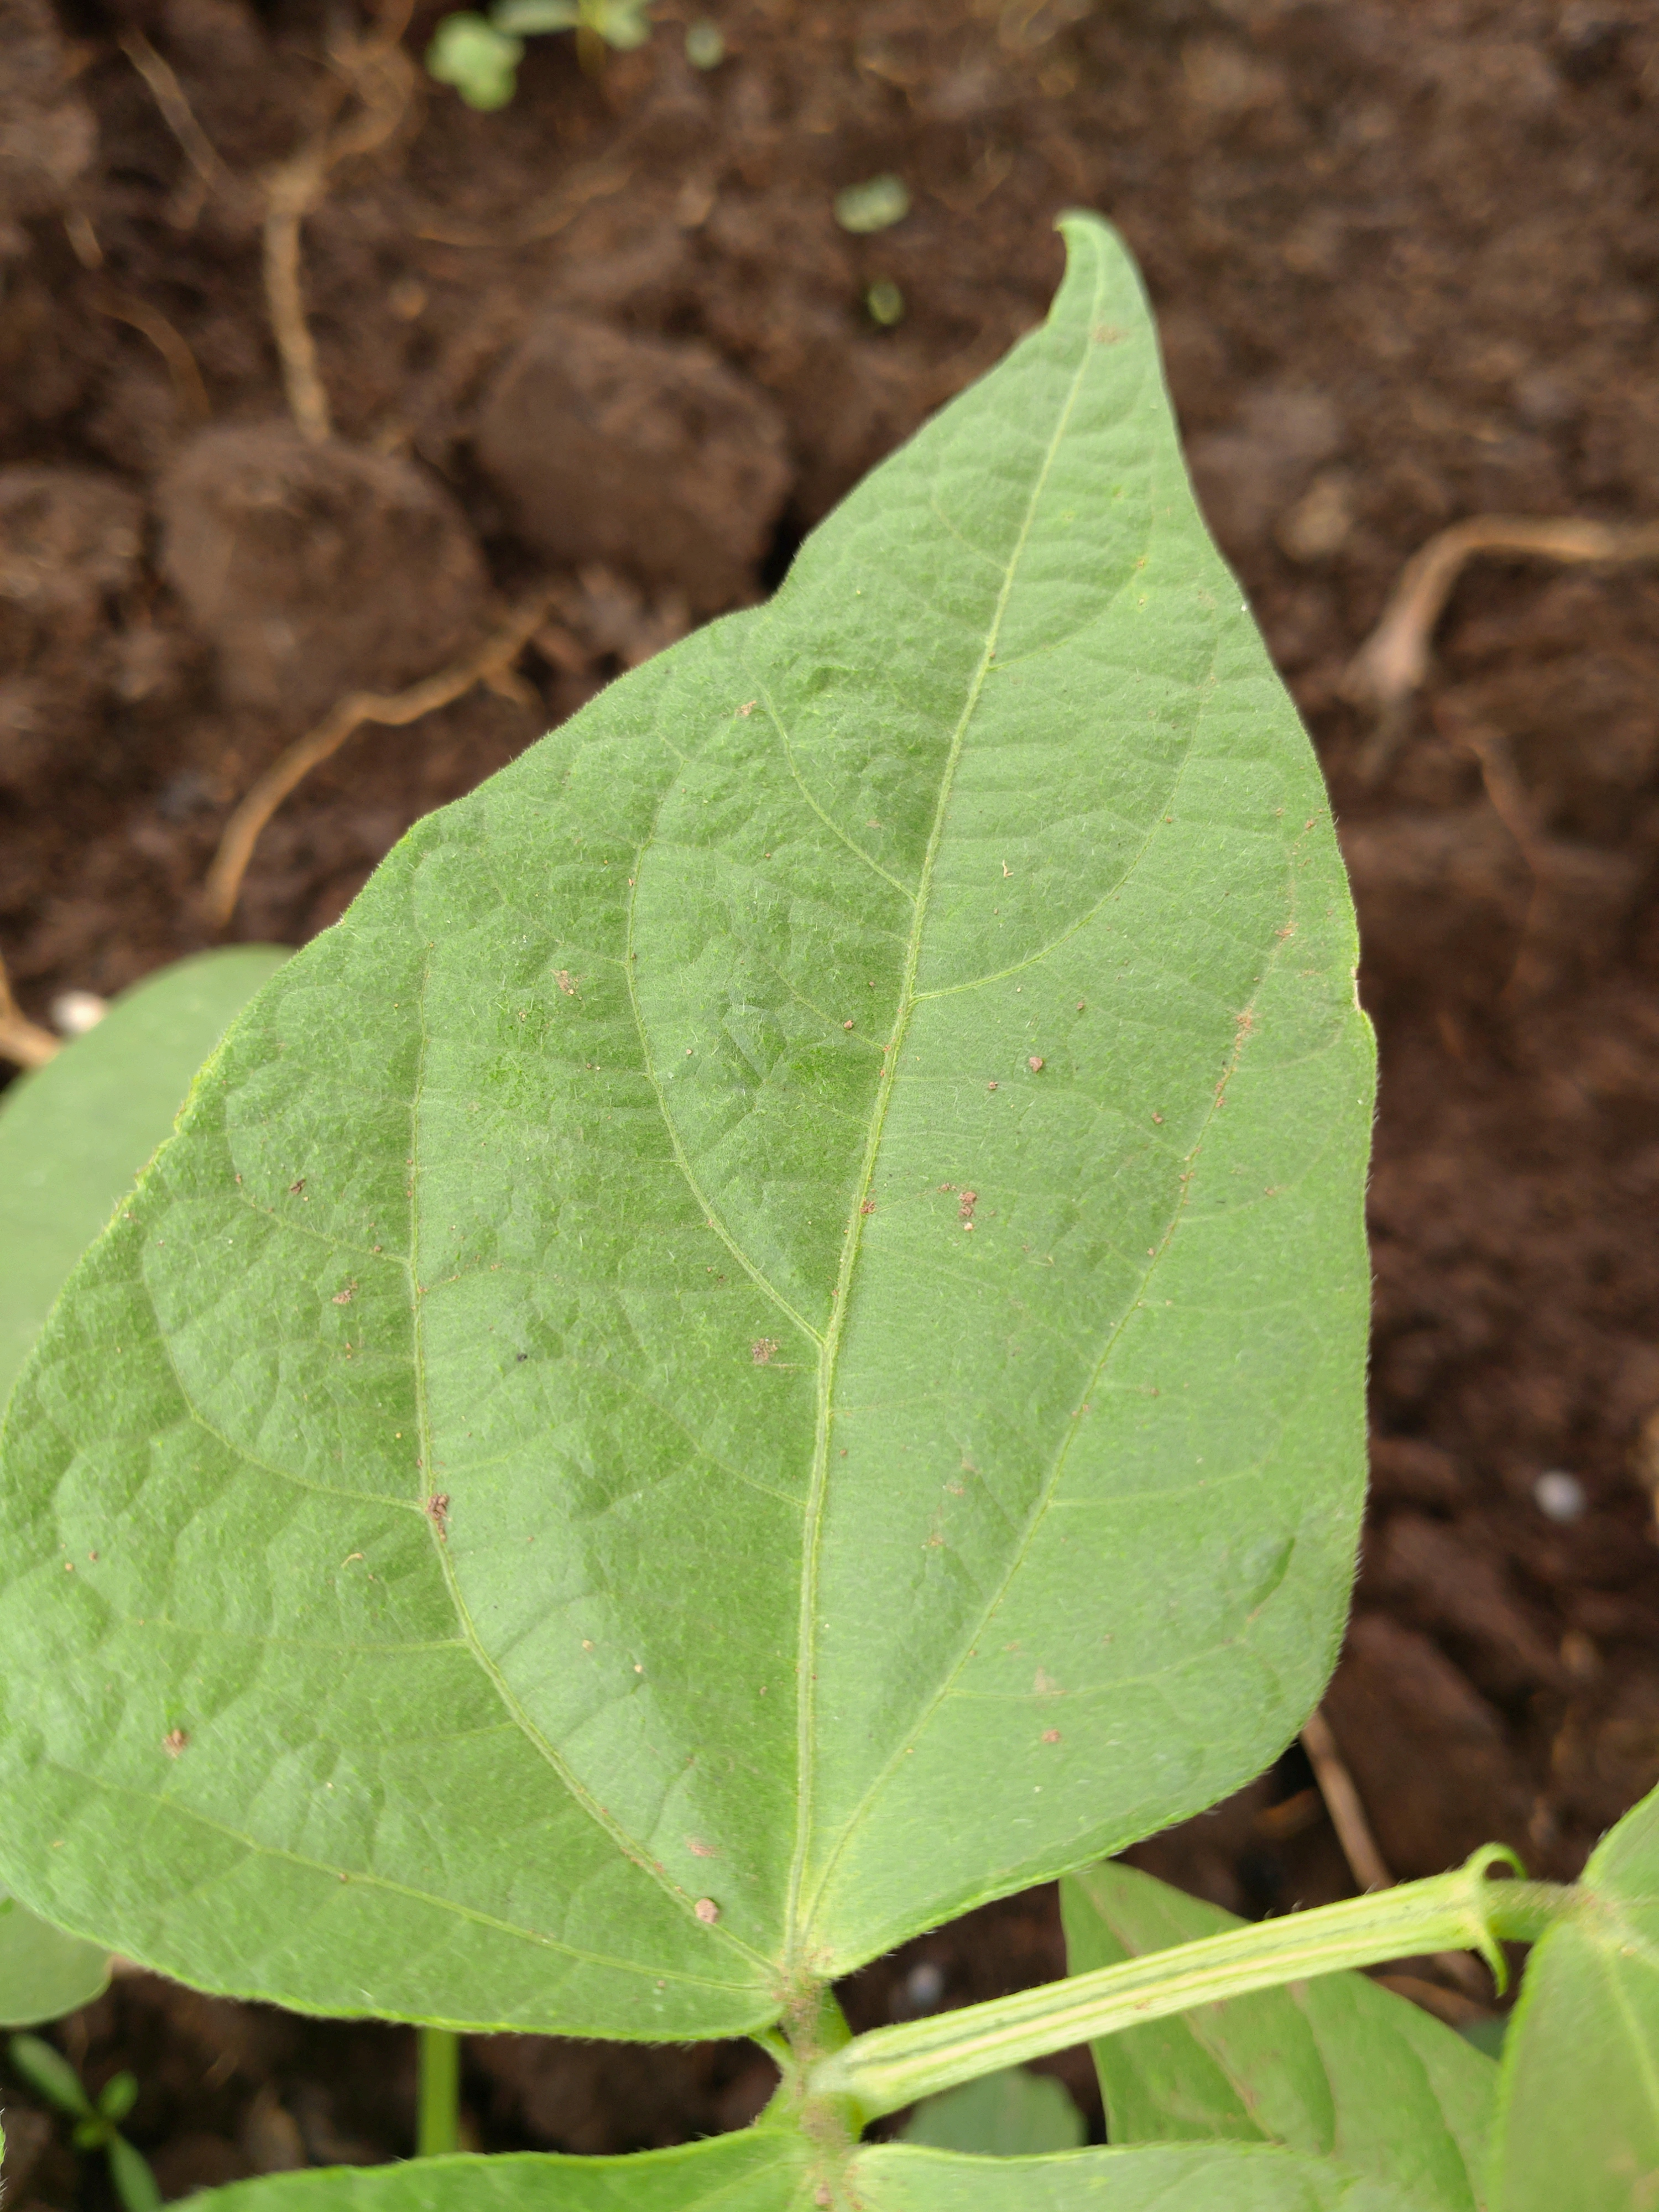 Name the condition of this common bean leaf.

healthy
